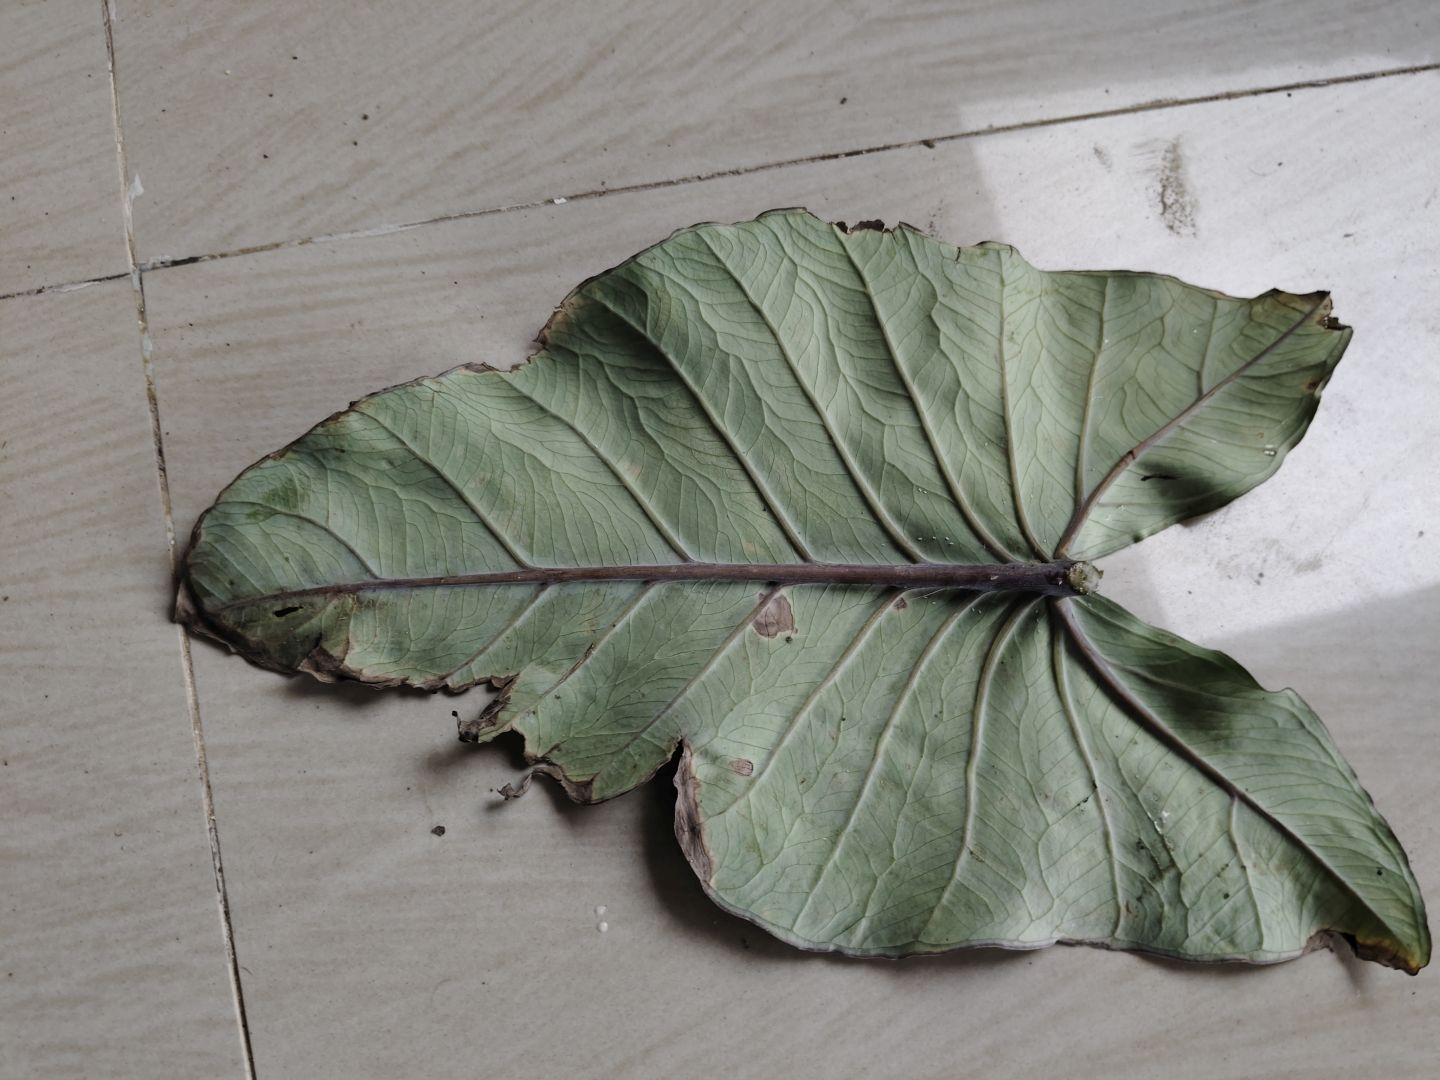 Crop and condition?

taro, leaf blight
